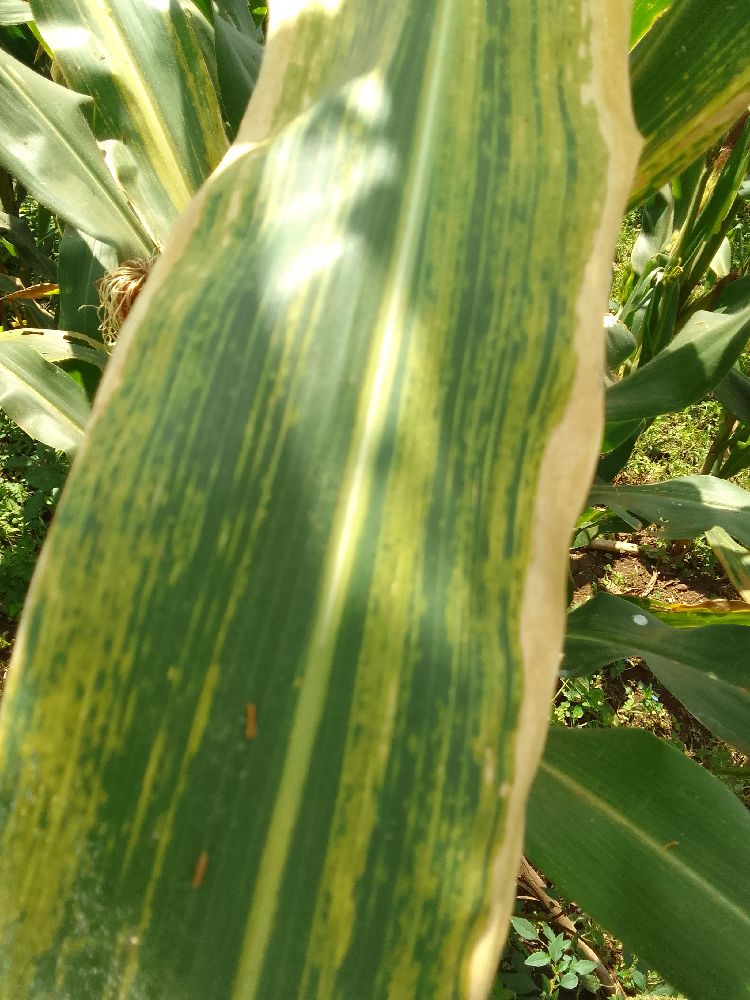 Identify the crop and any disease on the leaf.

maize, maize lethal necrosis
